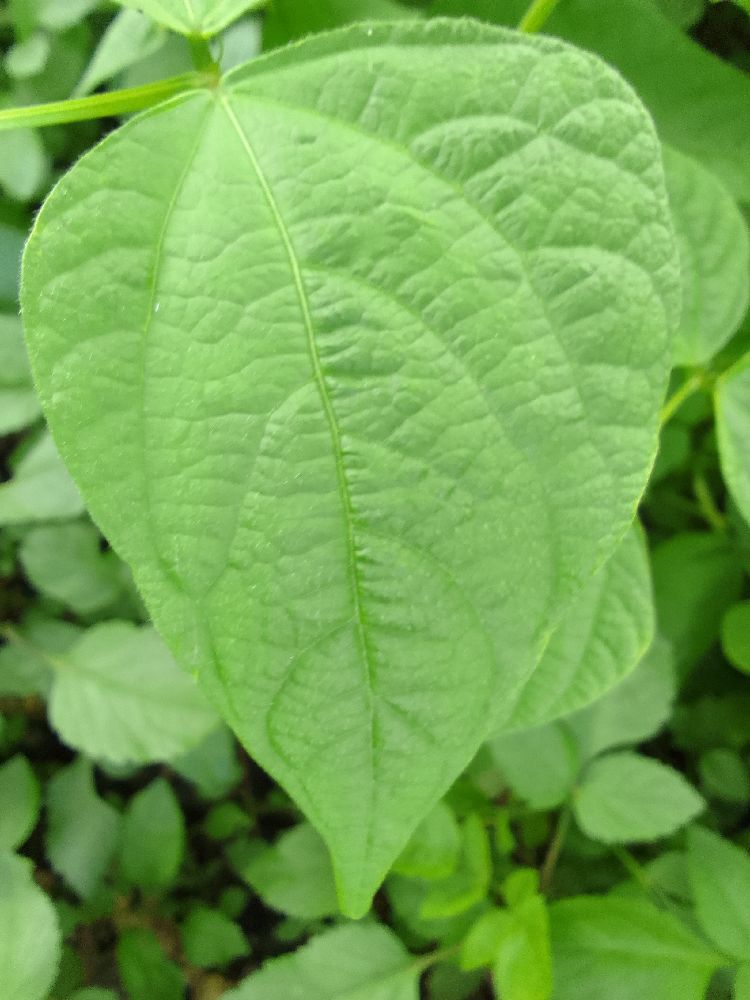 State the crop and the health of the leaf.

common bean, healthy
